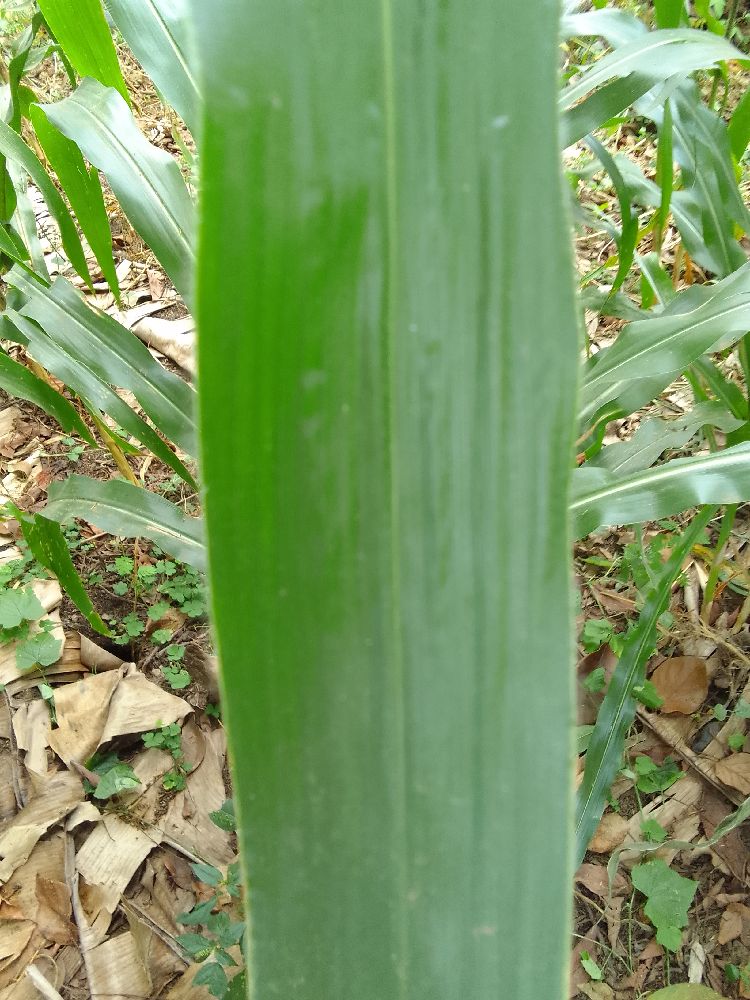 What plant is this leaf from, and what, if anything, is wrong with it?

maize, healthy
